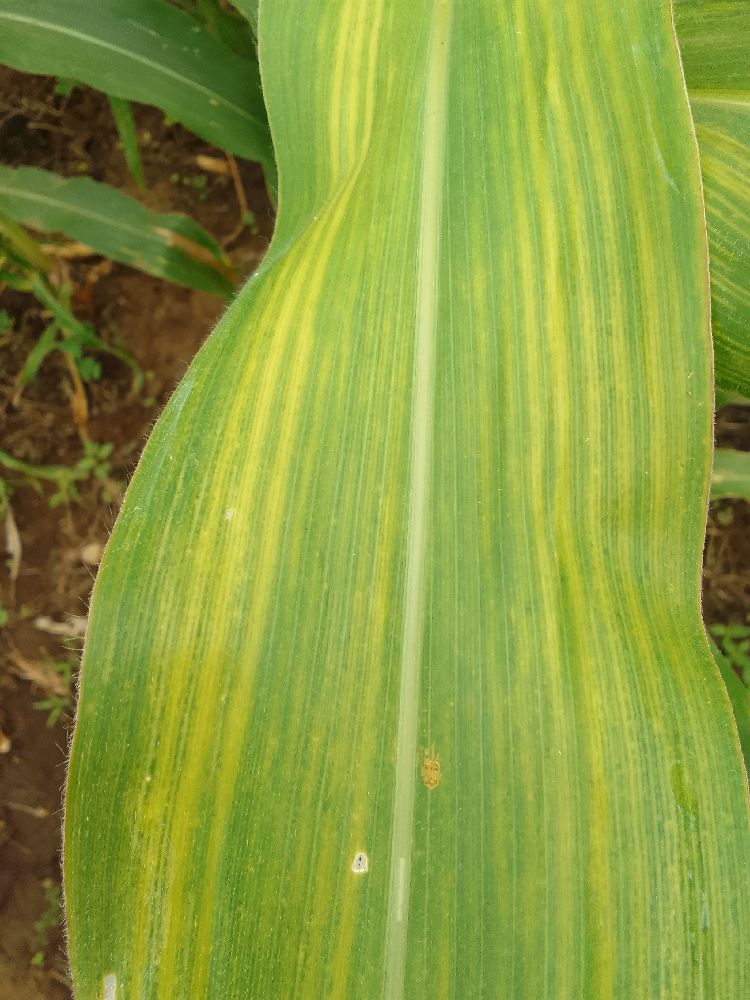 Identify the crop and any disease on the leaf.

maize, maize lethal necrosis
